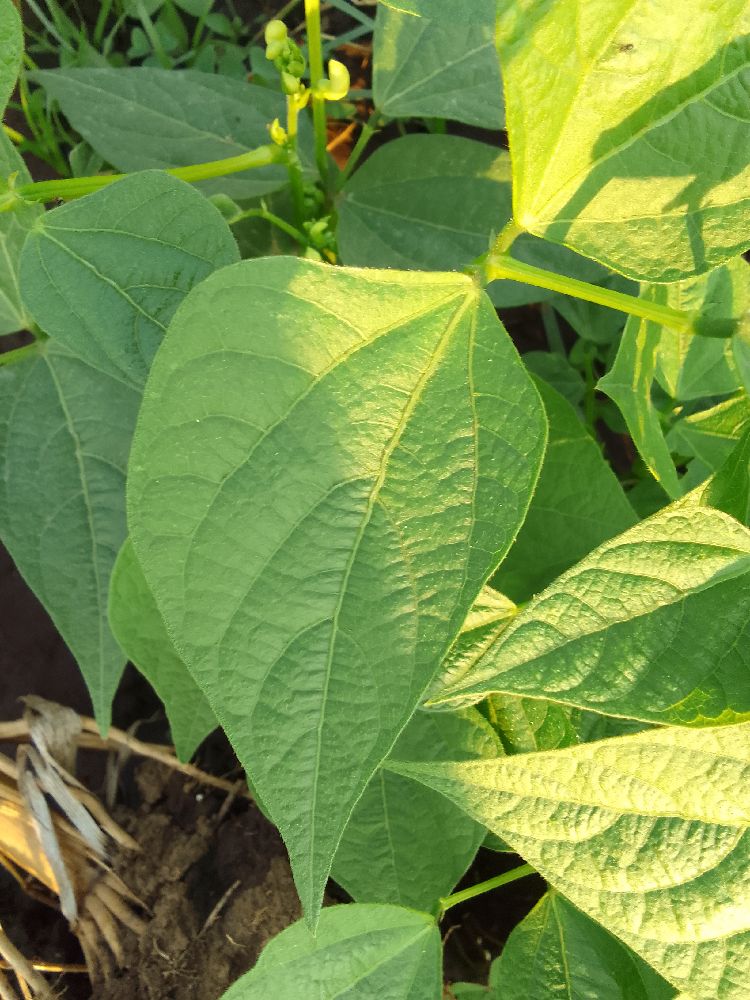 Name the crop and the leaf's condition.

common bean, healthy
